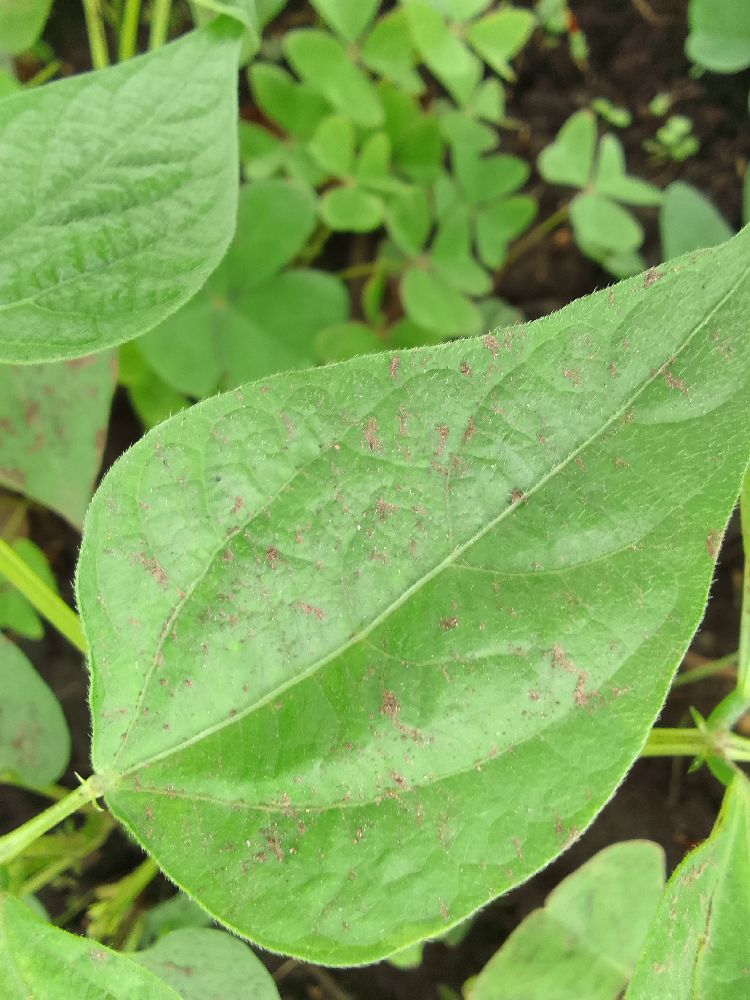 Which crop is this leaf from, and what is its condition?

common bean, healthy
